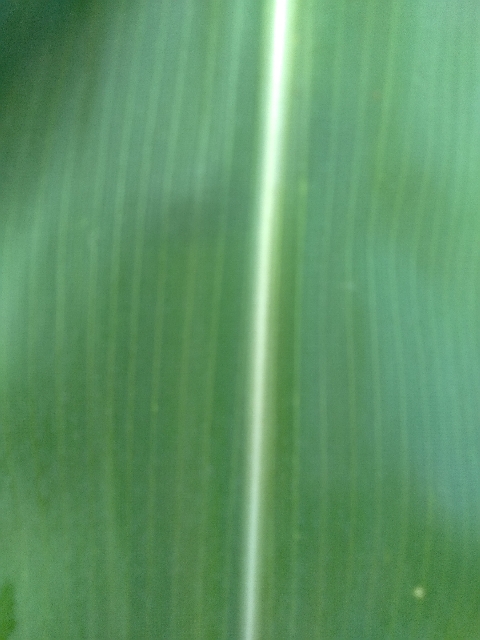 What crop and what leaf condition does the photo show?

maize, healthy
